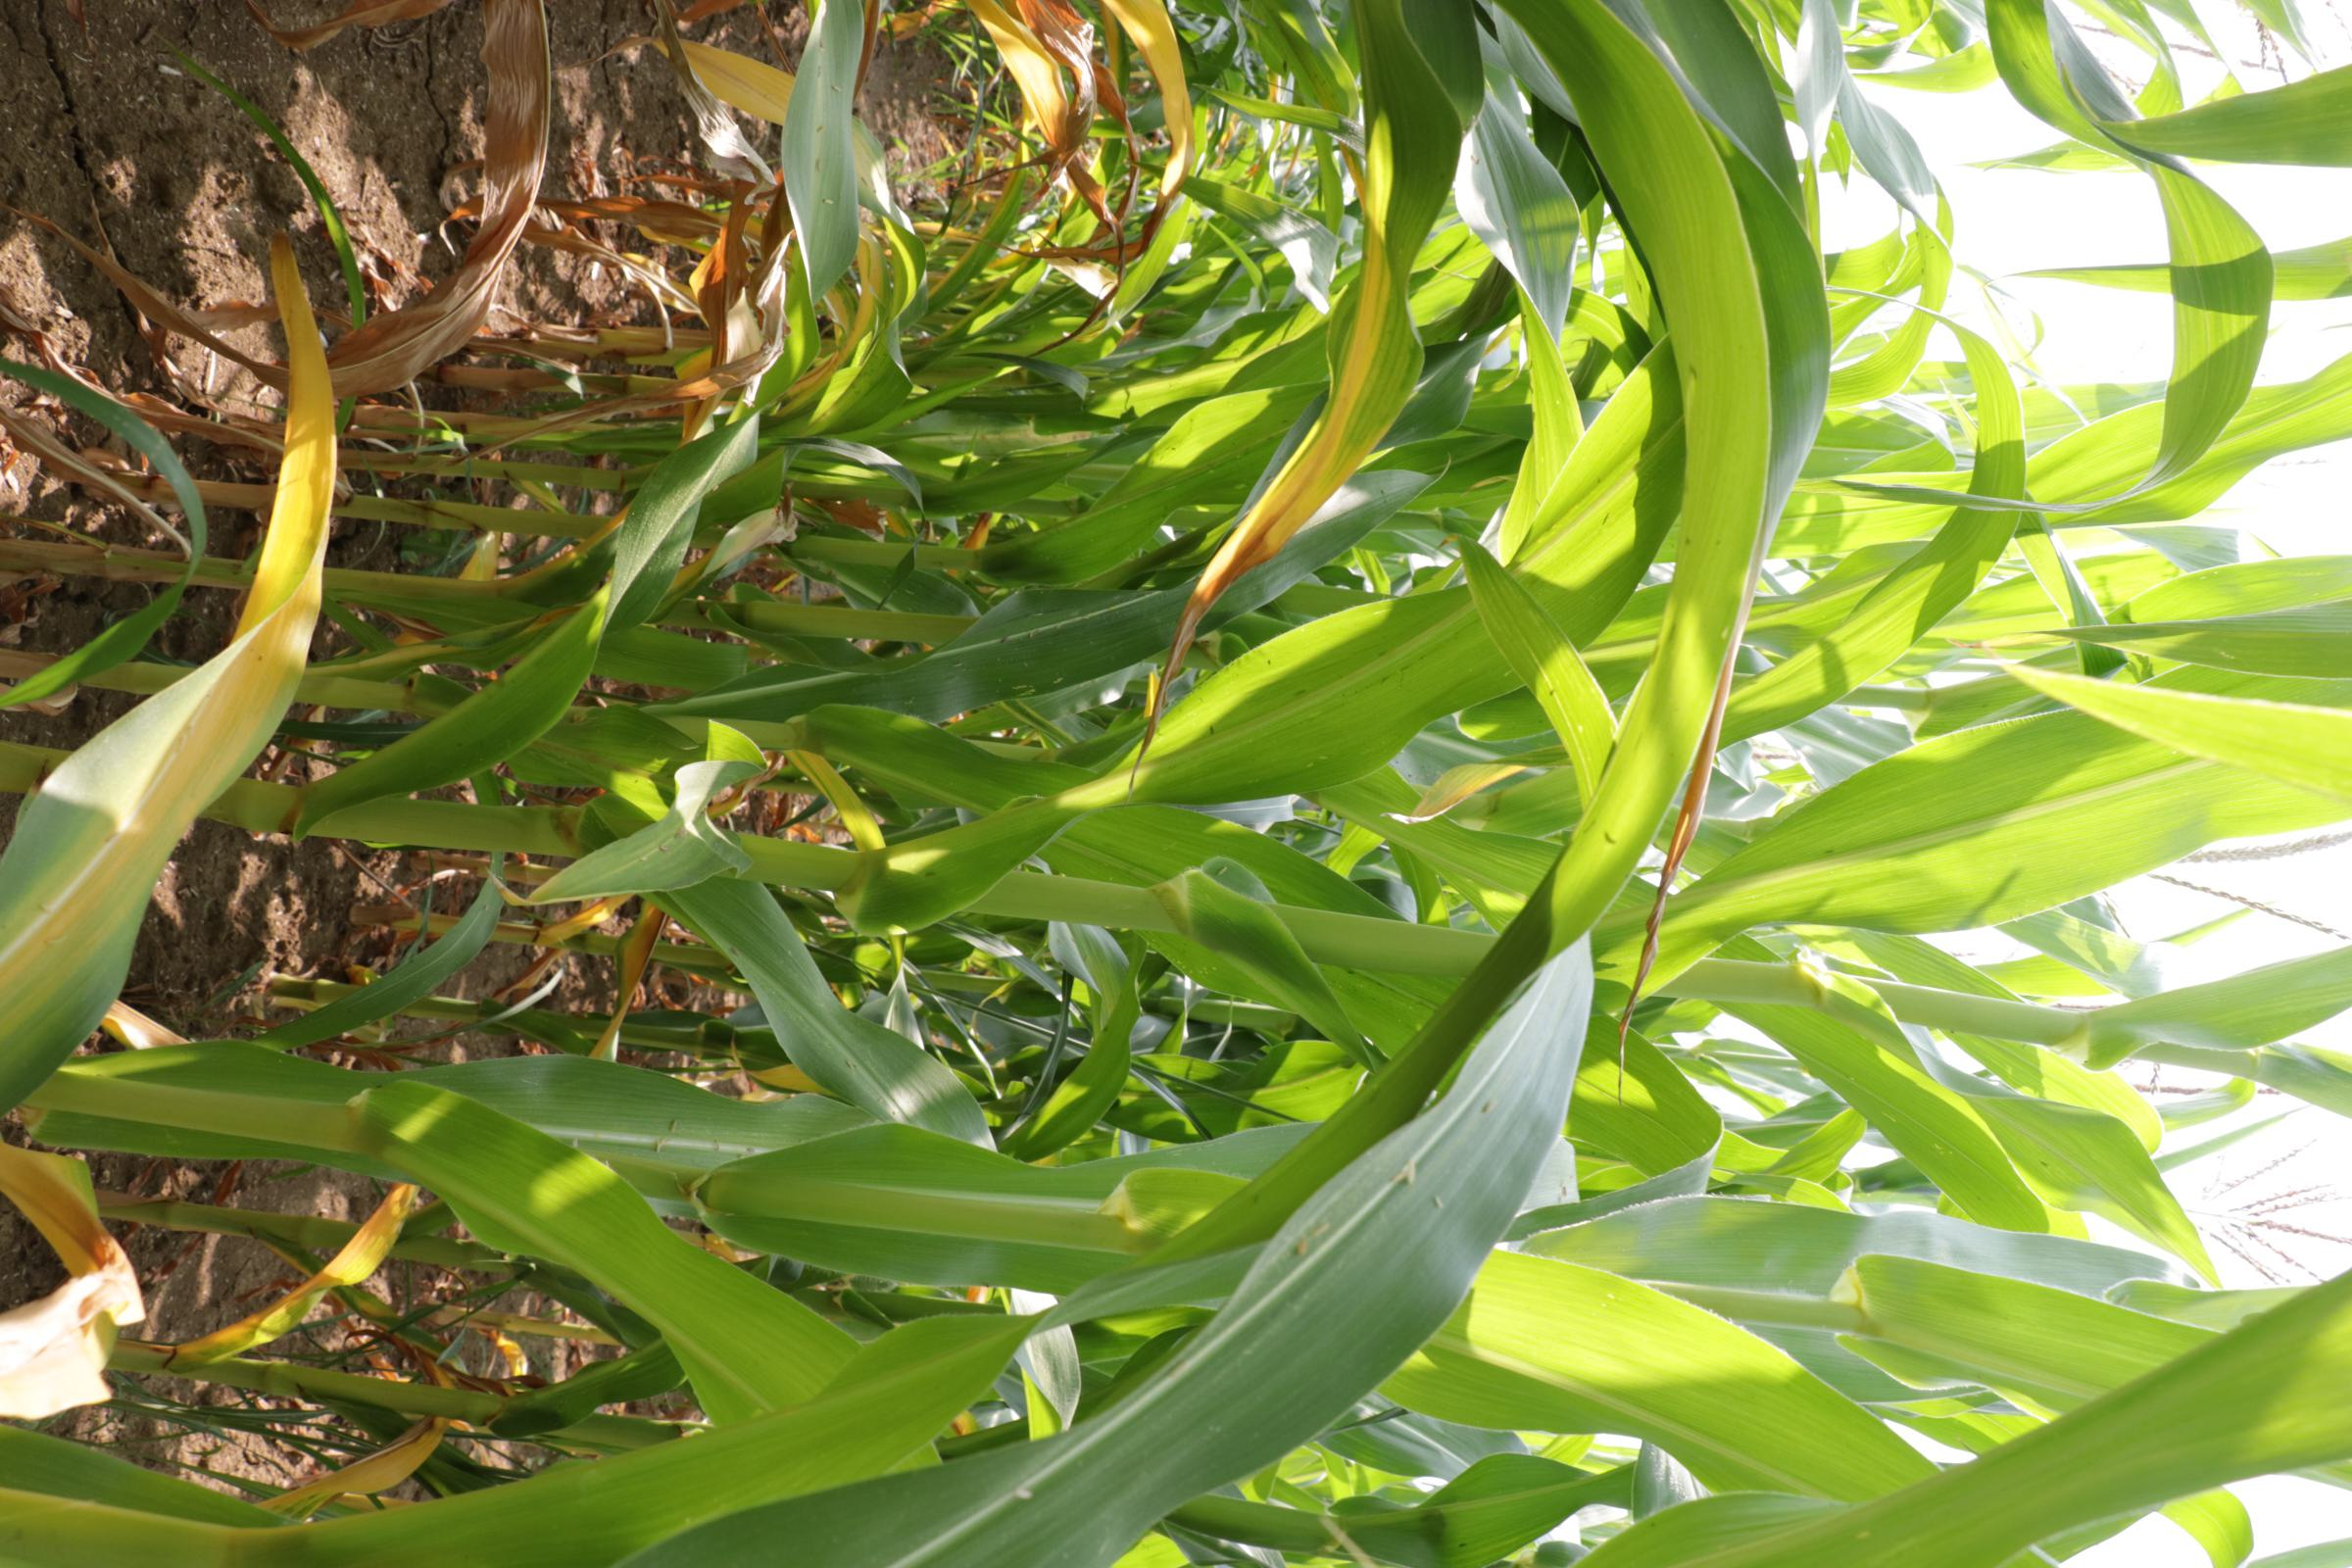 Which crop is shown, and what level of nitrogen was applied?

maize, no added nitrogen
